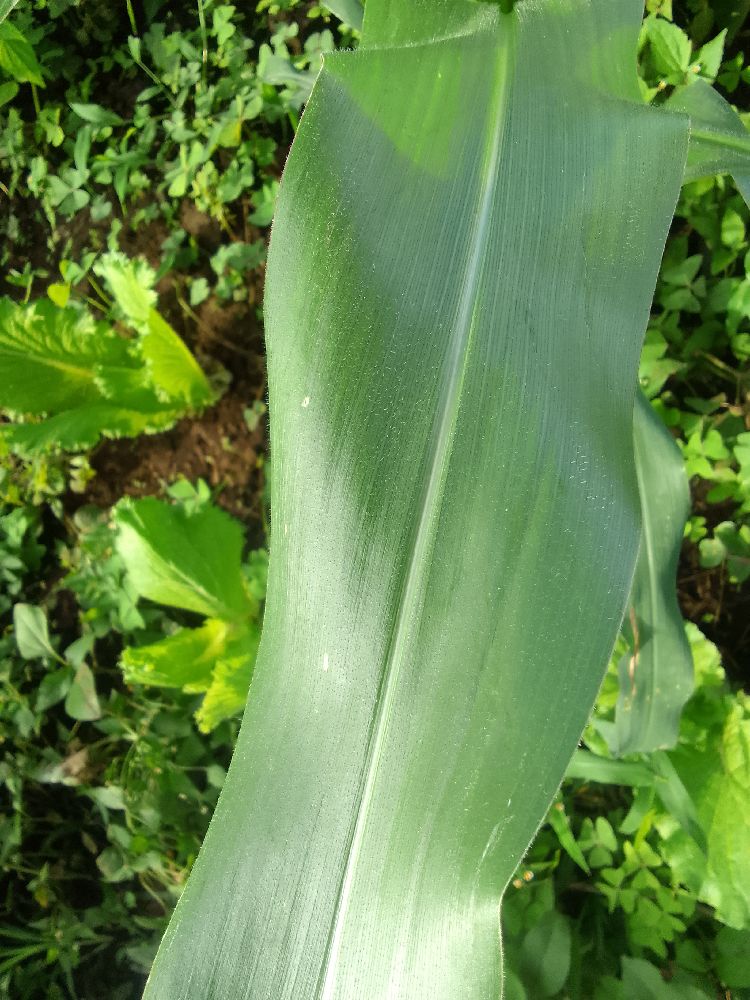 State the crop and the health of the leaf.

maize, healthy
